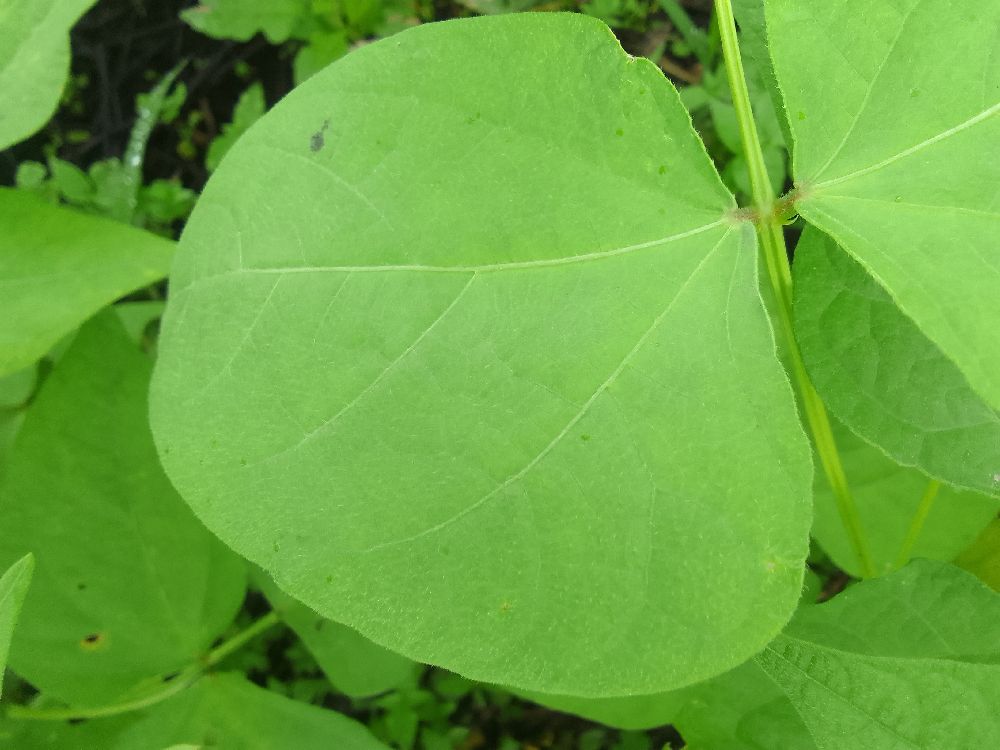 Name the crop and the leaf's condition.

common bean, healthy
